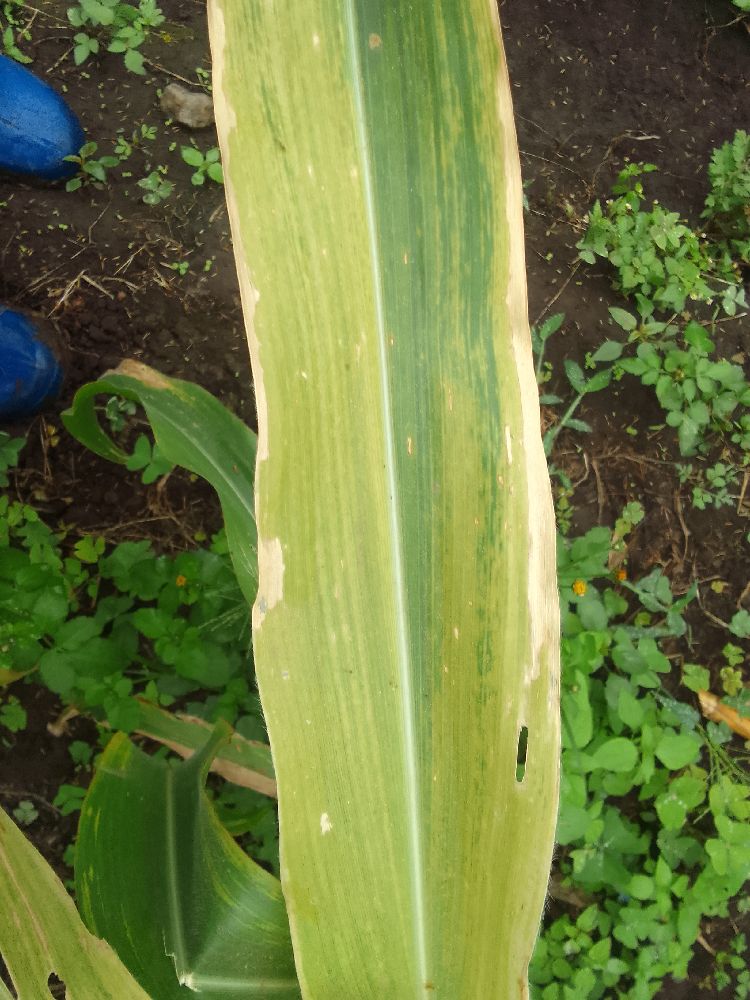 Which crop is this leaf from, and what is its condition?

maize, maize lethal necrosis
